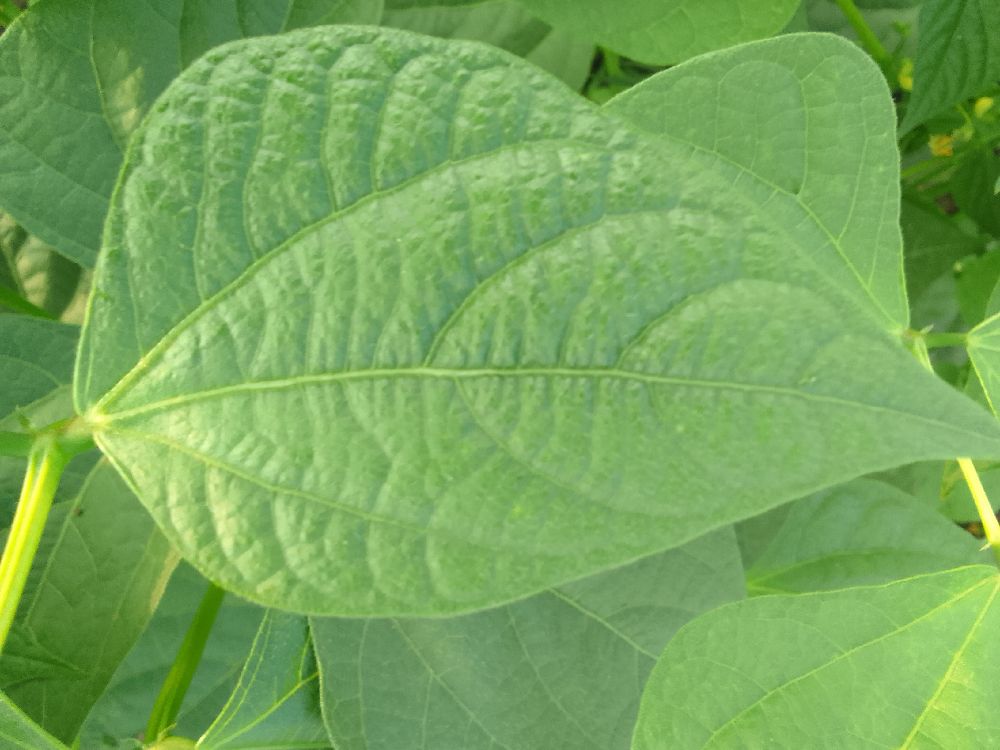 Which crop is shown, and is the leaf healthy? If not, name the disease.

common bean, healthy
